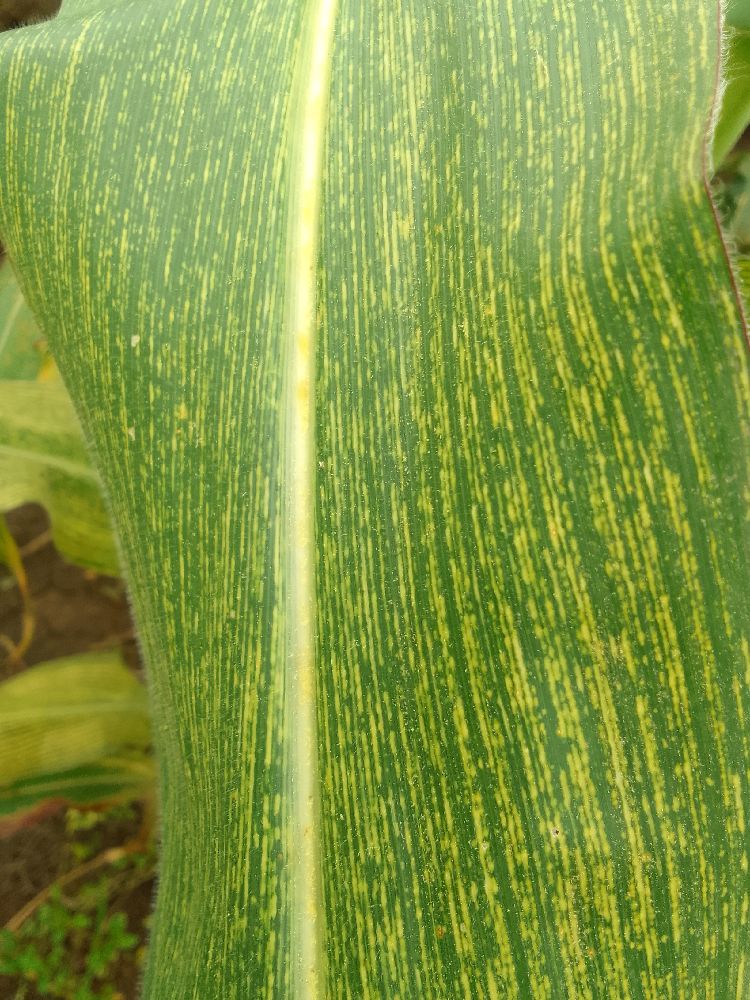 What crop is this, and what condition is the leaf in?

maize, maize streak virus
